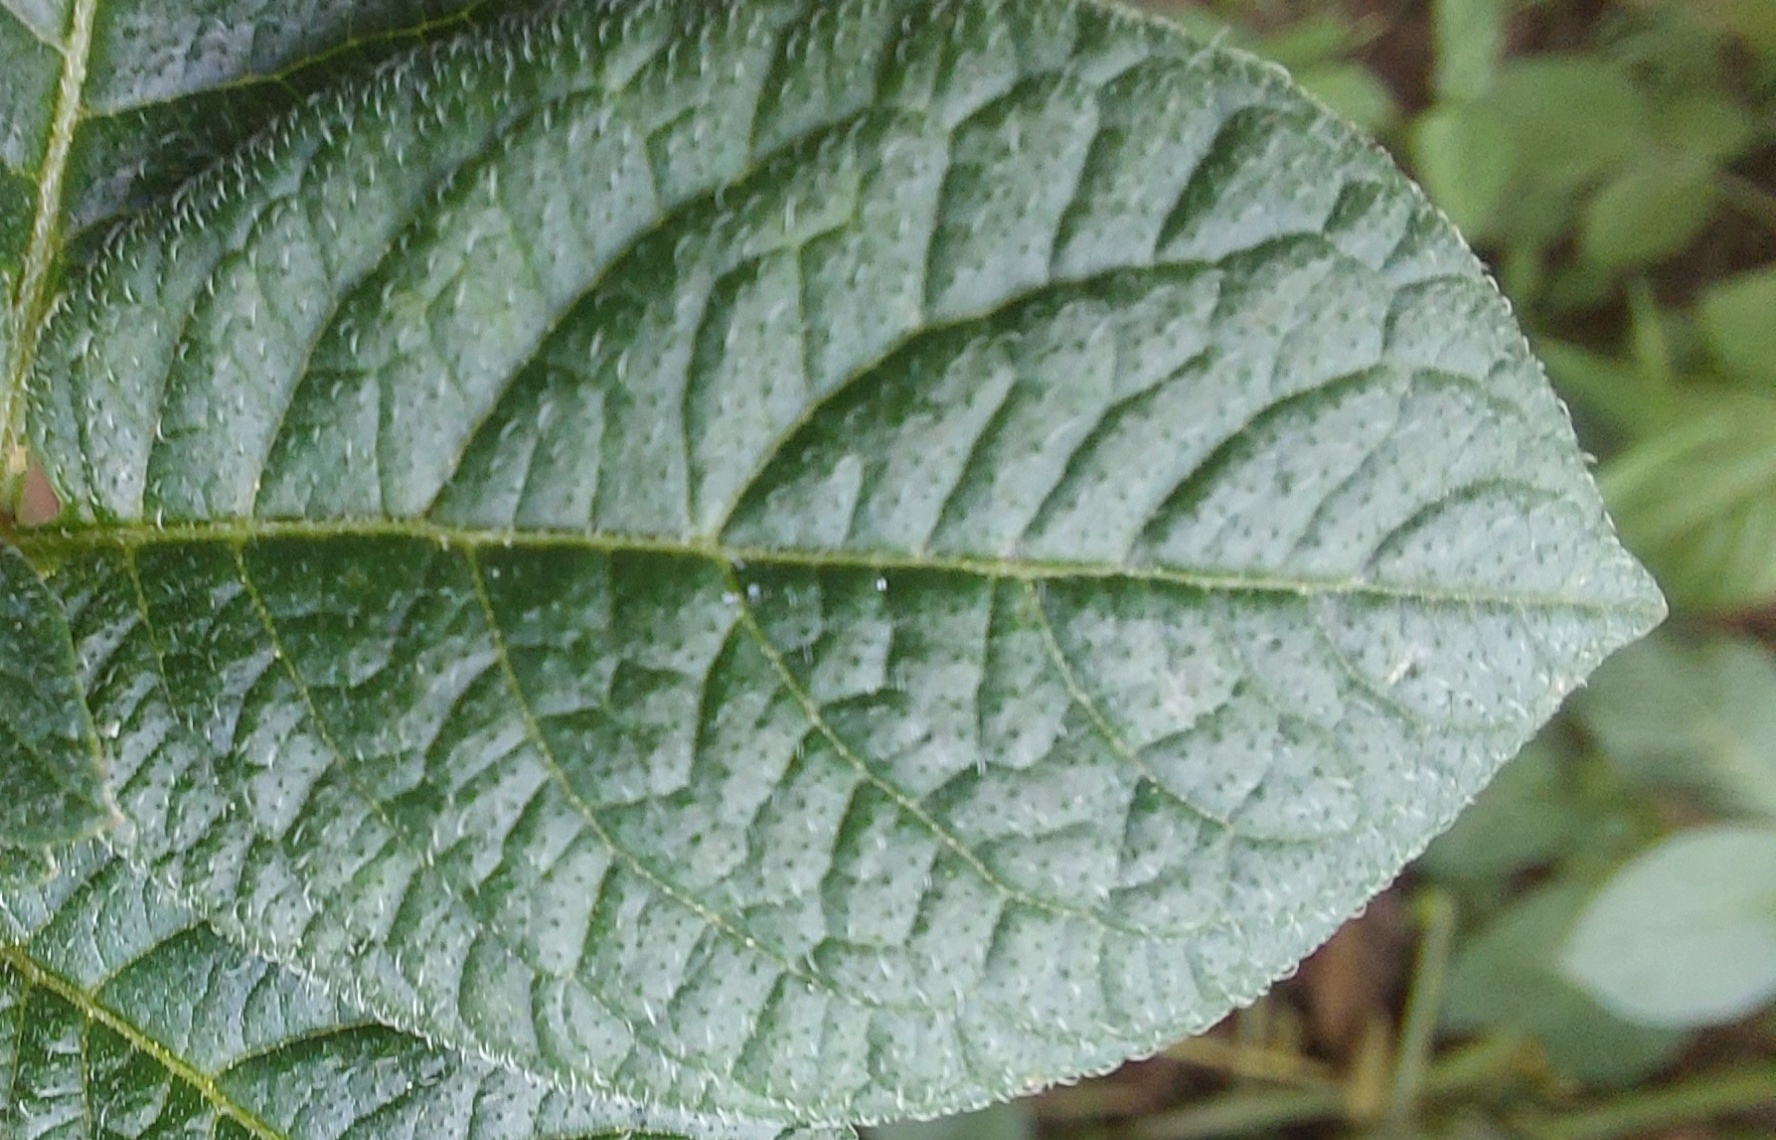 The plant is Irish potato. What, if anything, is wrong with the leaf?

healthy
